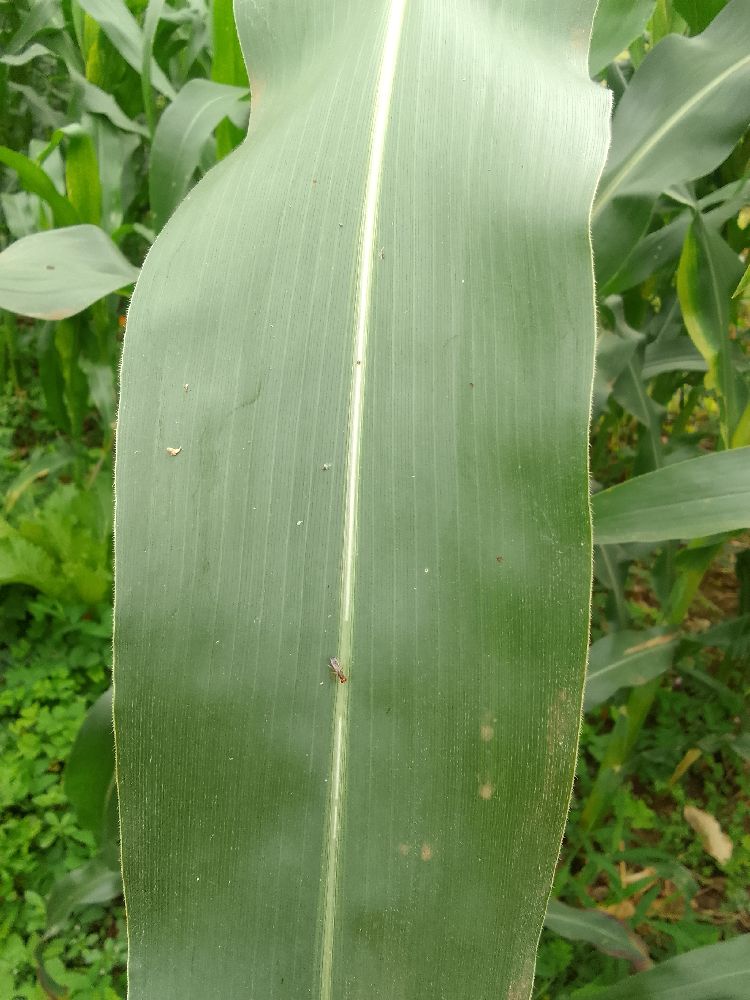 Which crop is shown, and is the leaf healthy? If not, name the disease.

maize, healthy
